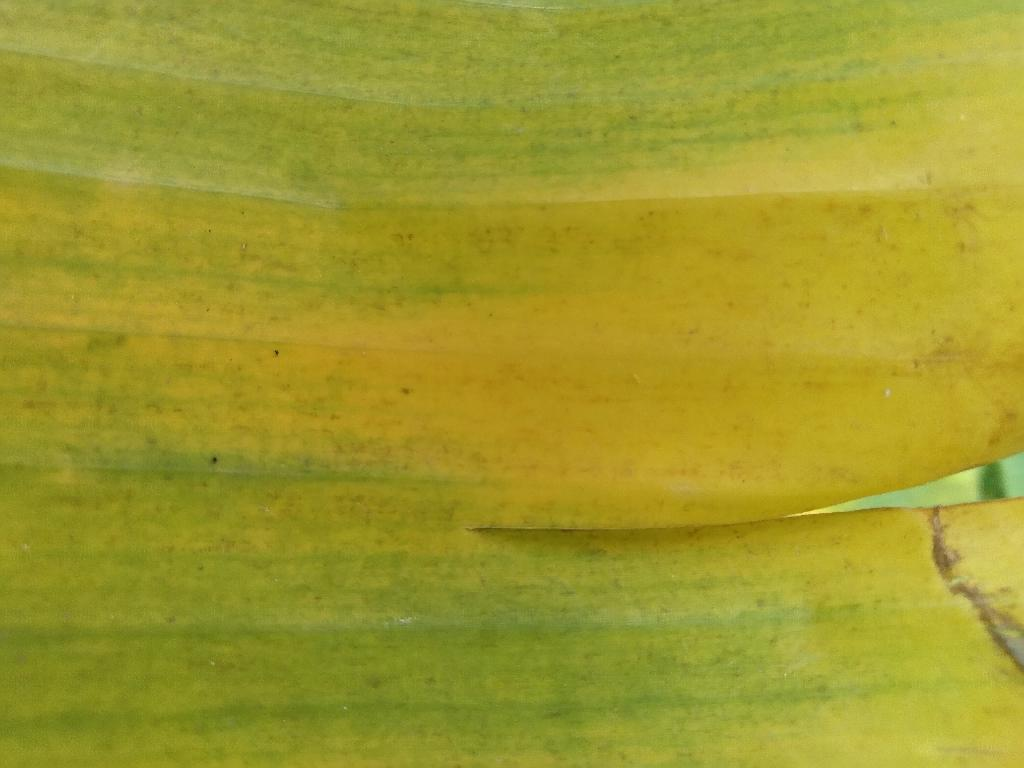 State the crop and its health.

banana, fusarium wilt race 1
